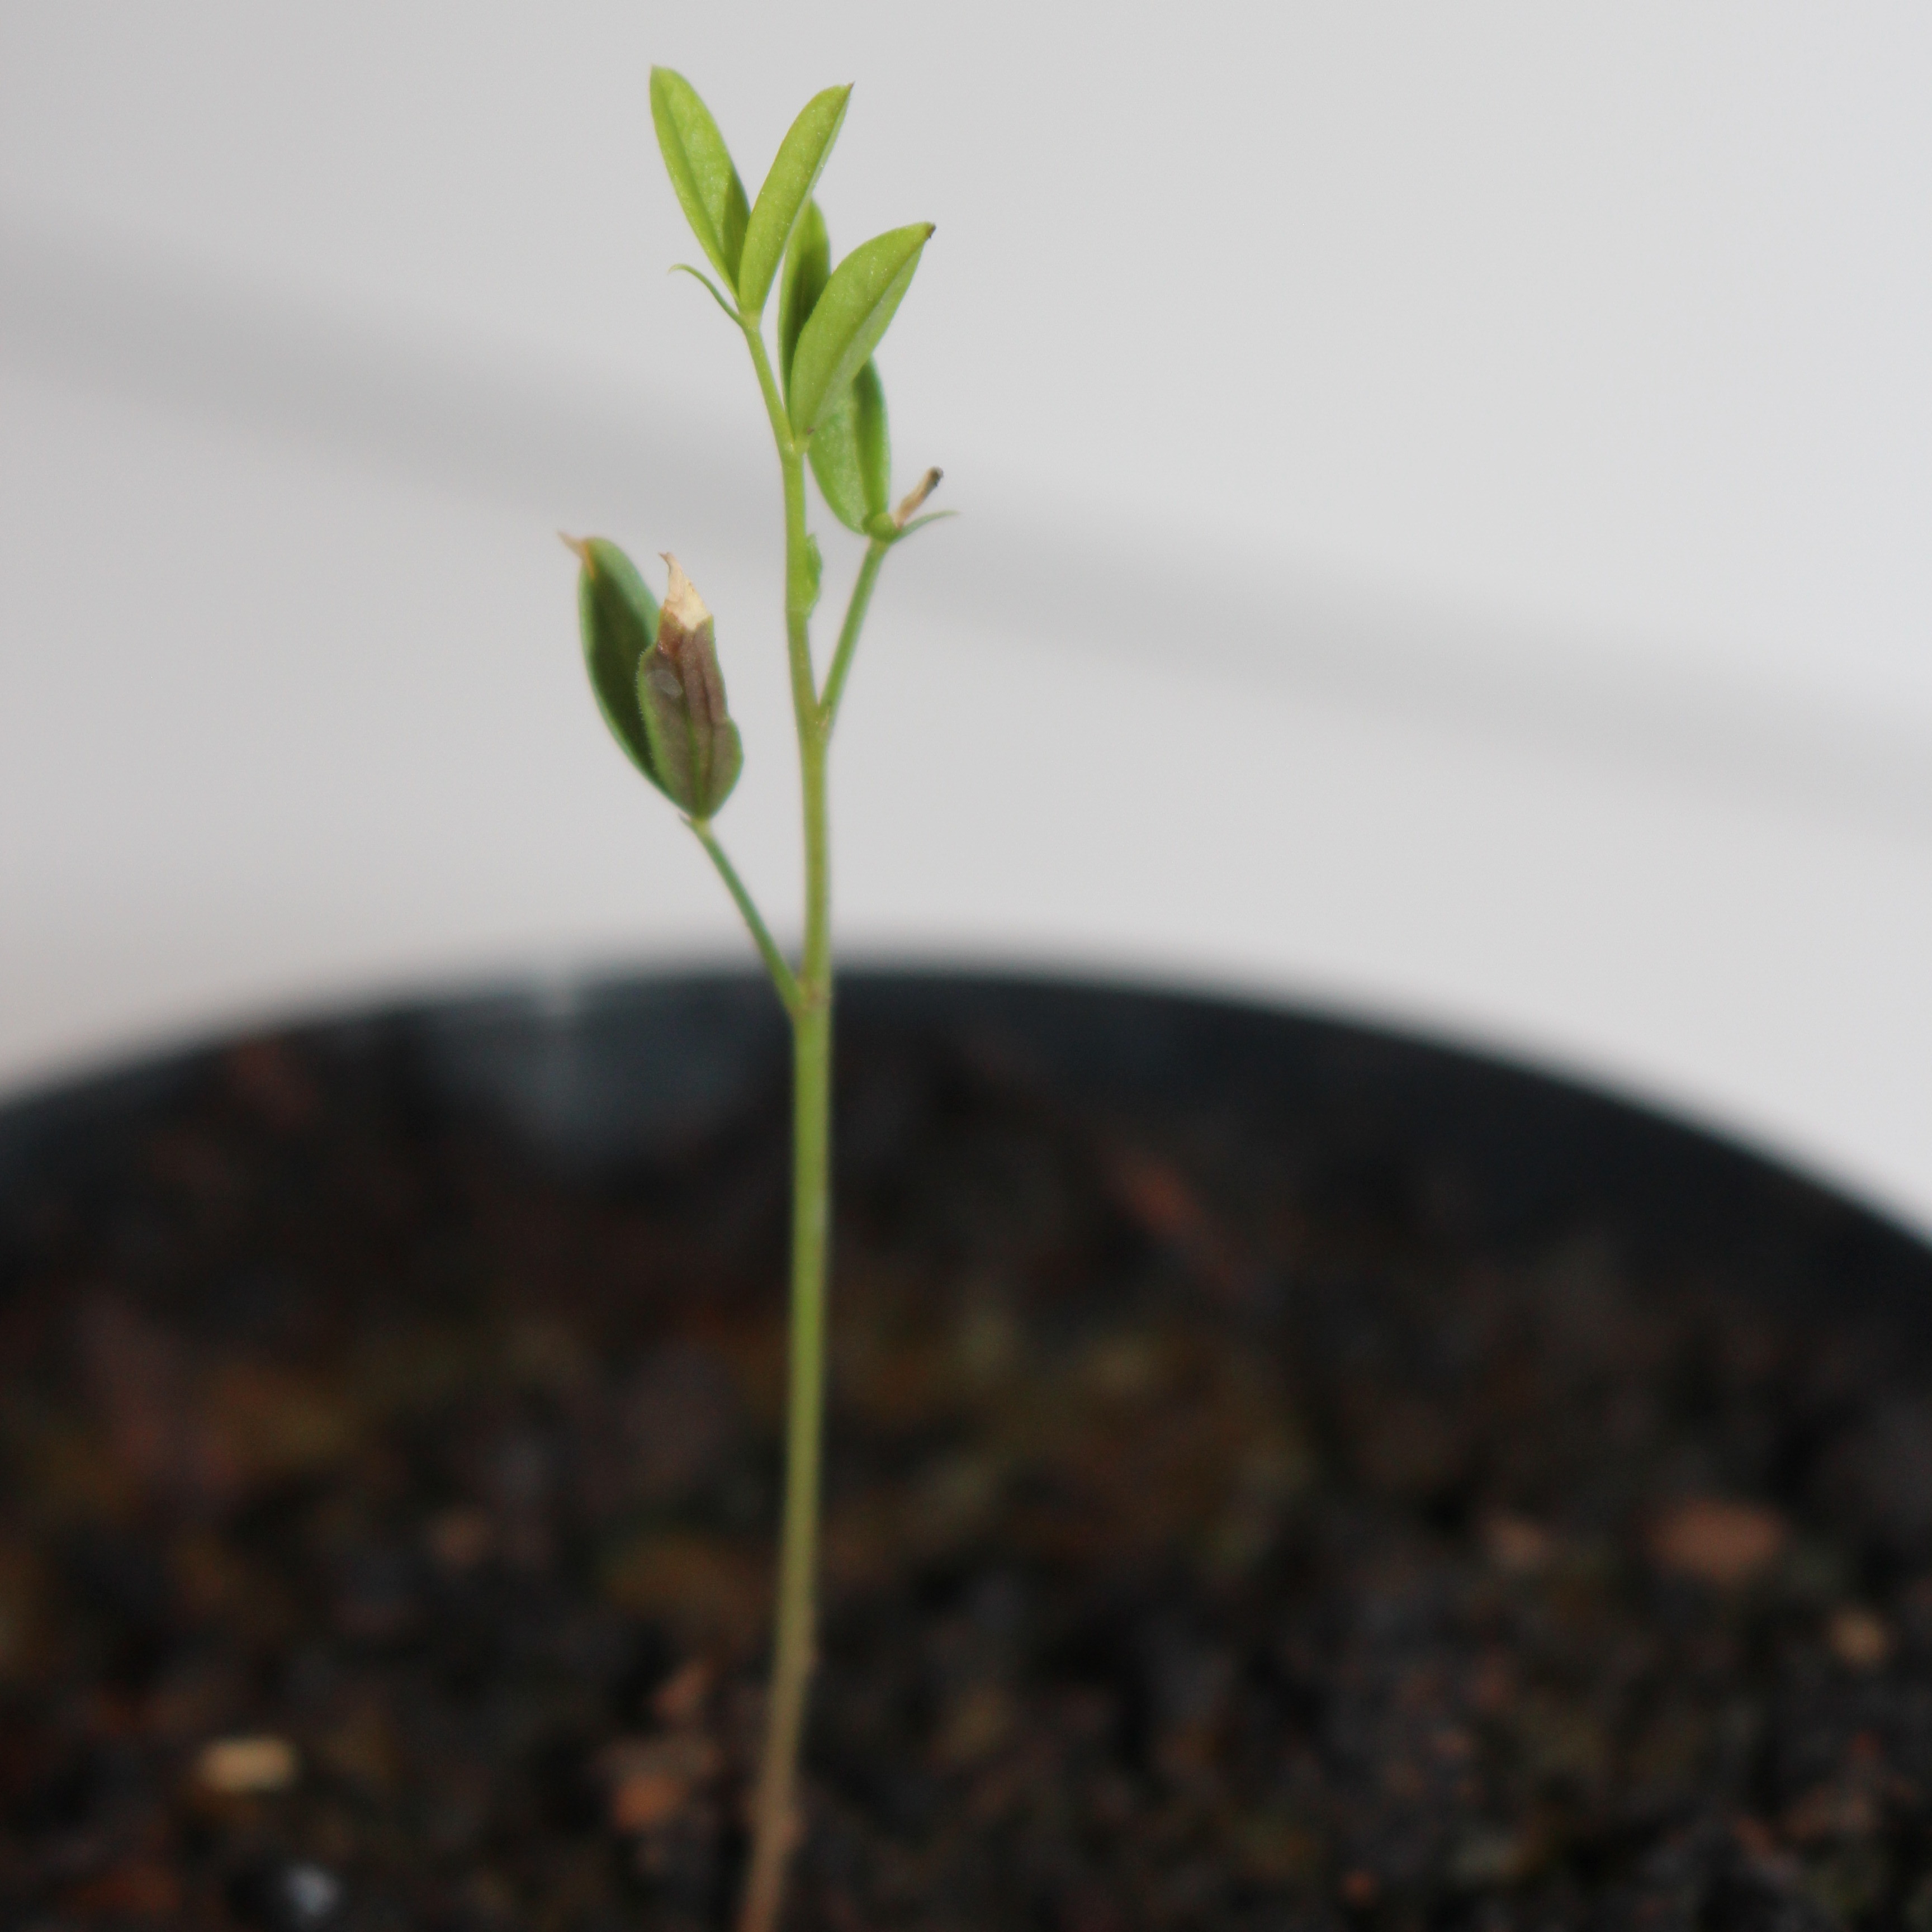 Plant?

Vicia sativa
